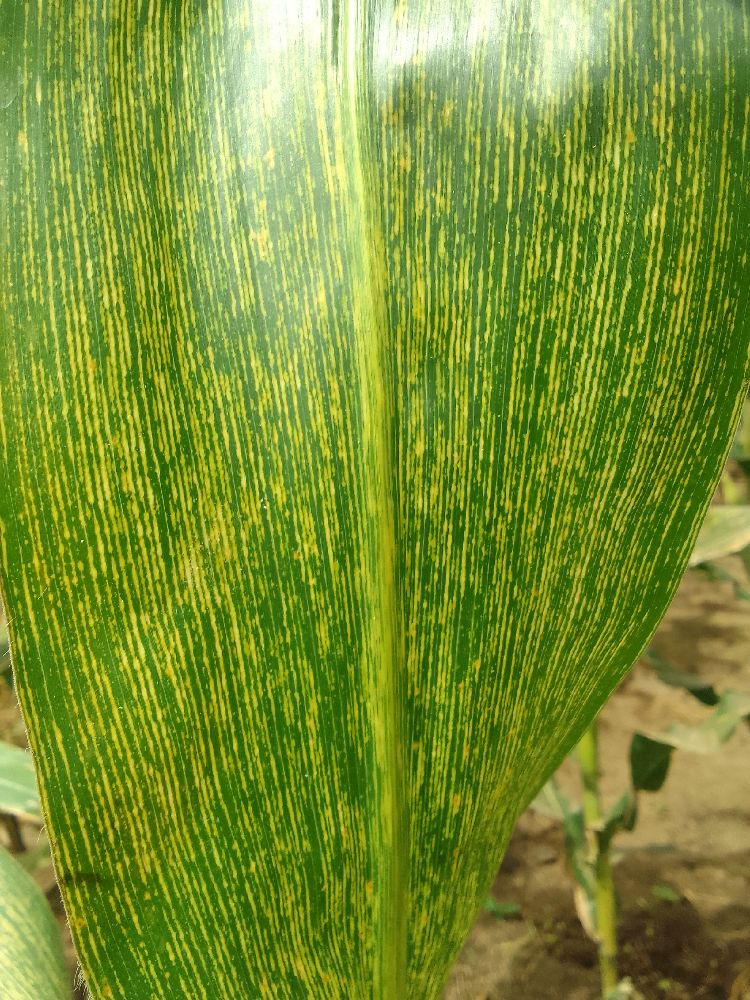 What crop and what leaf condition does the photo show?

maize, maize streak virus
